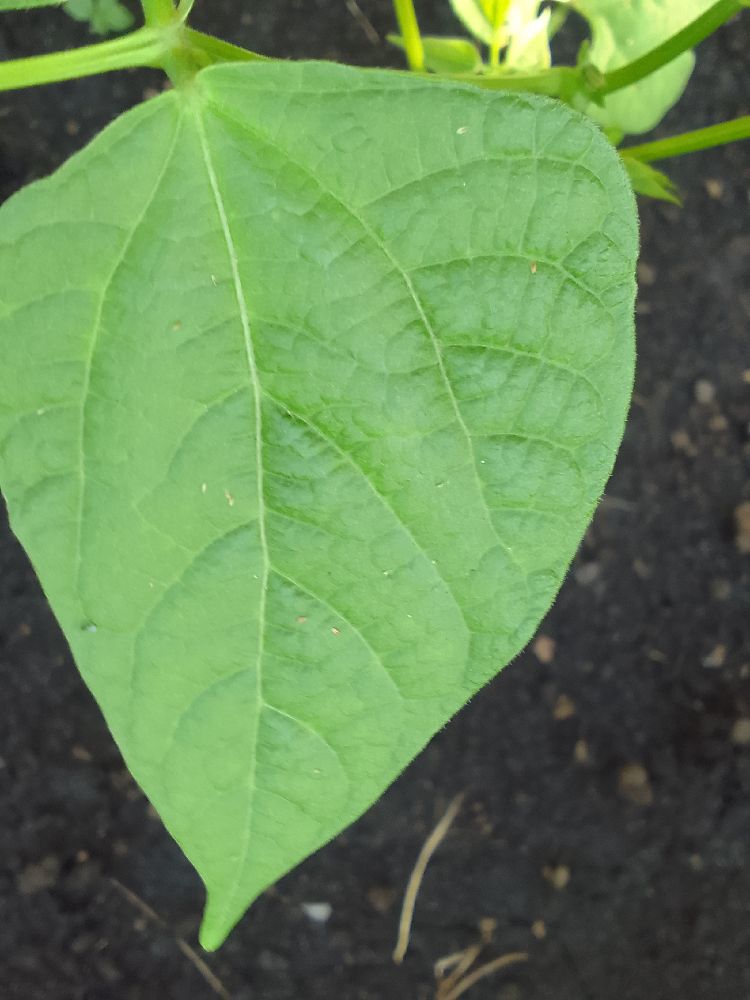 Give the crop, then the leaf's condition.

common bean, healthy
